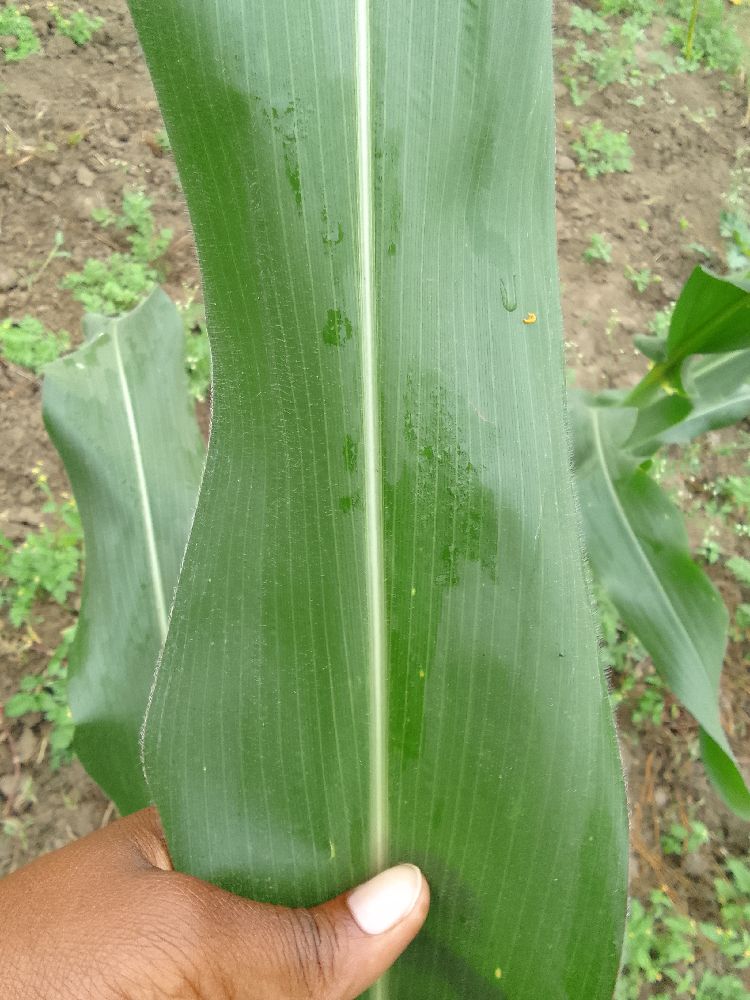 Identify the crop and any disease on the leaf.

maize, healthy
